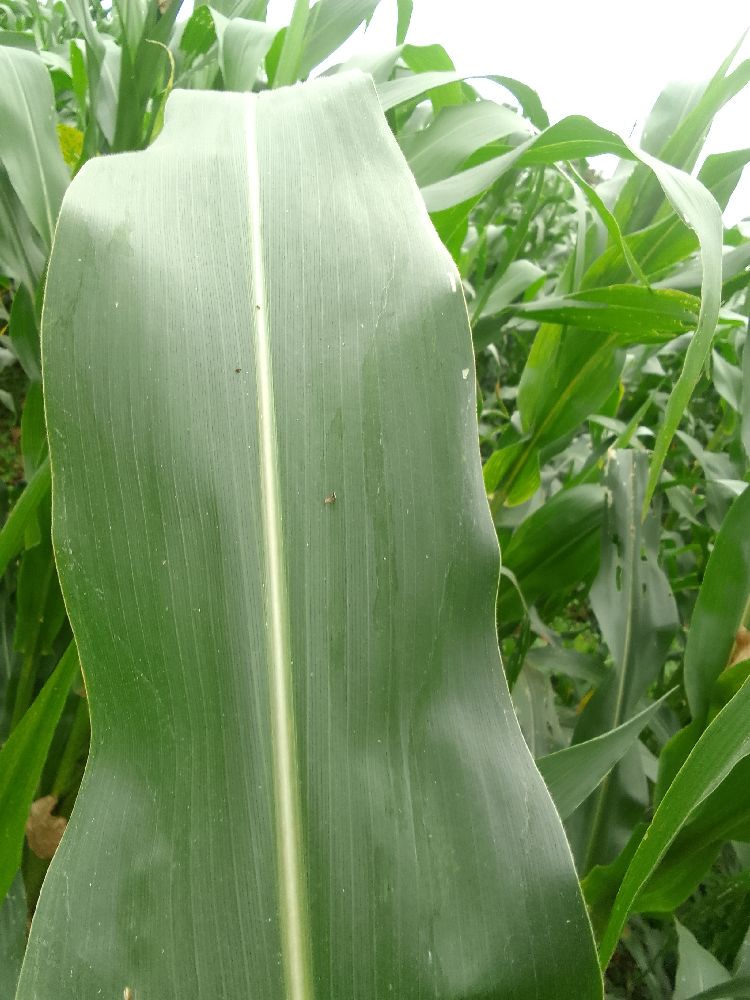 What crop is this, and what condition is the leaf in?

maize, healthy
